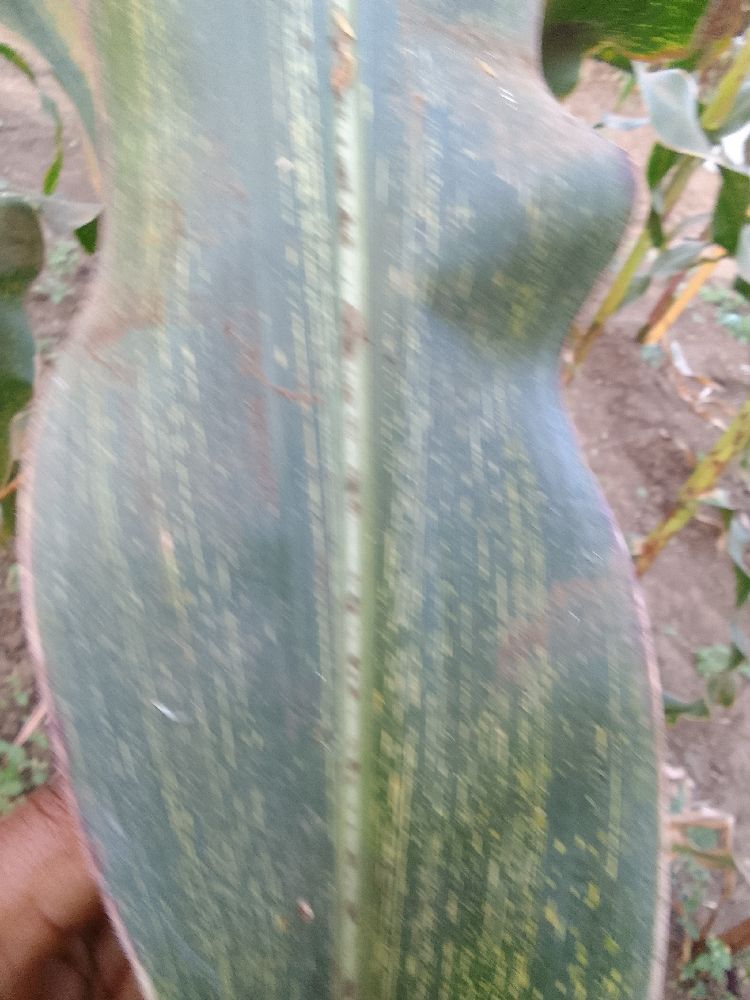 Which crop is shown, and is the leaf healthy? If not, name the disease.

maize, maize streak virus
